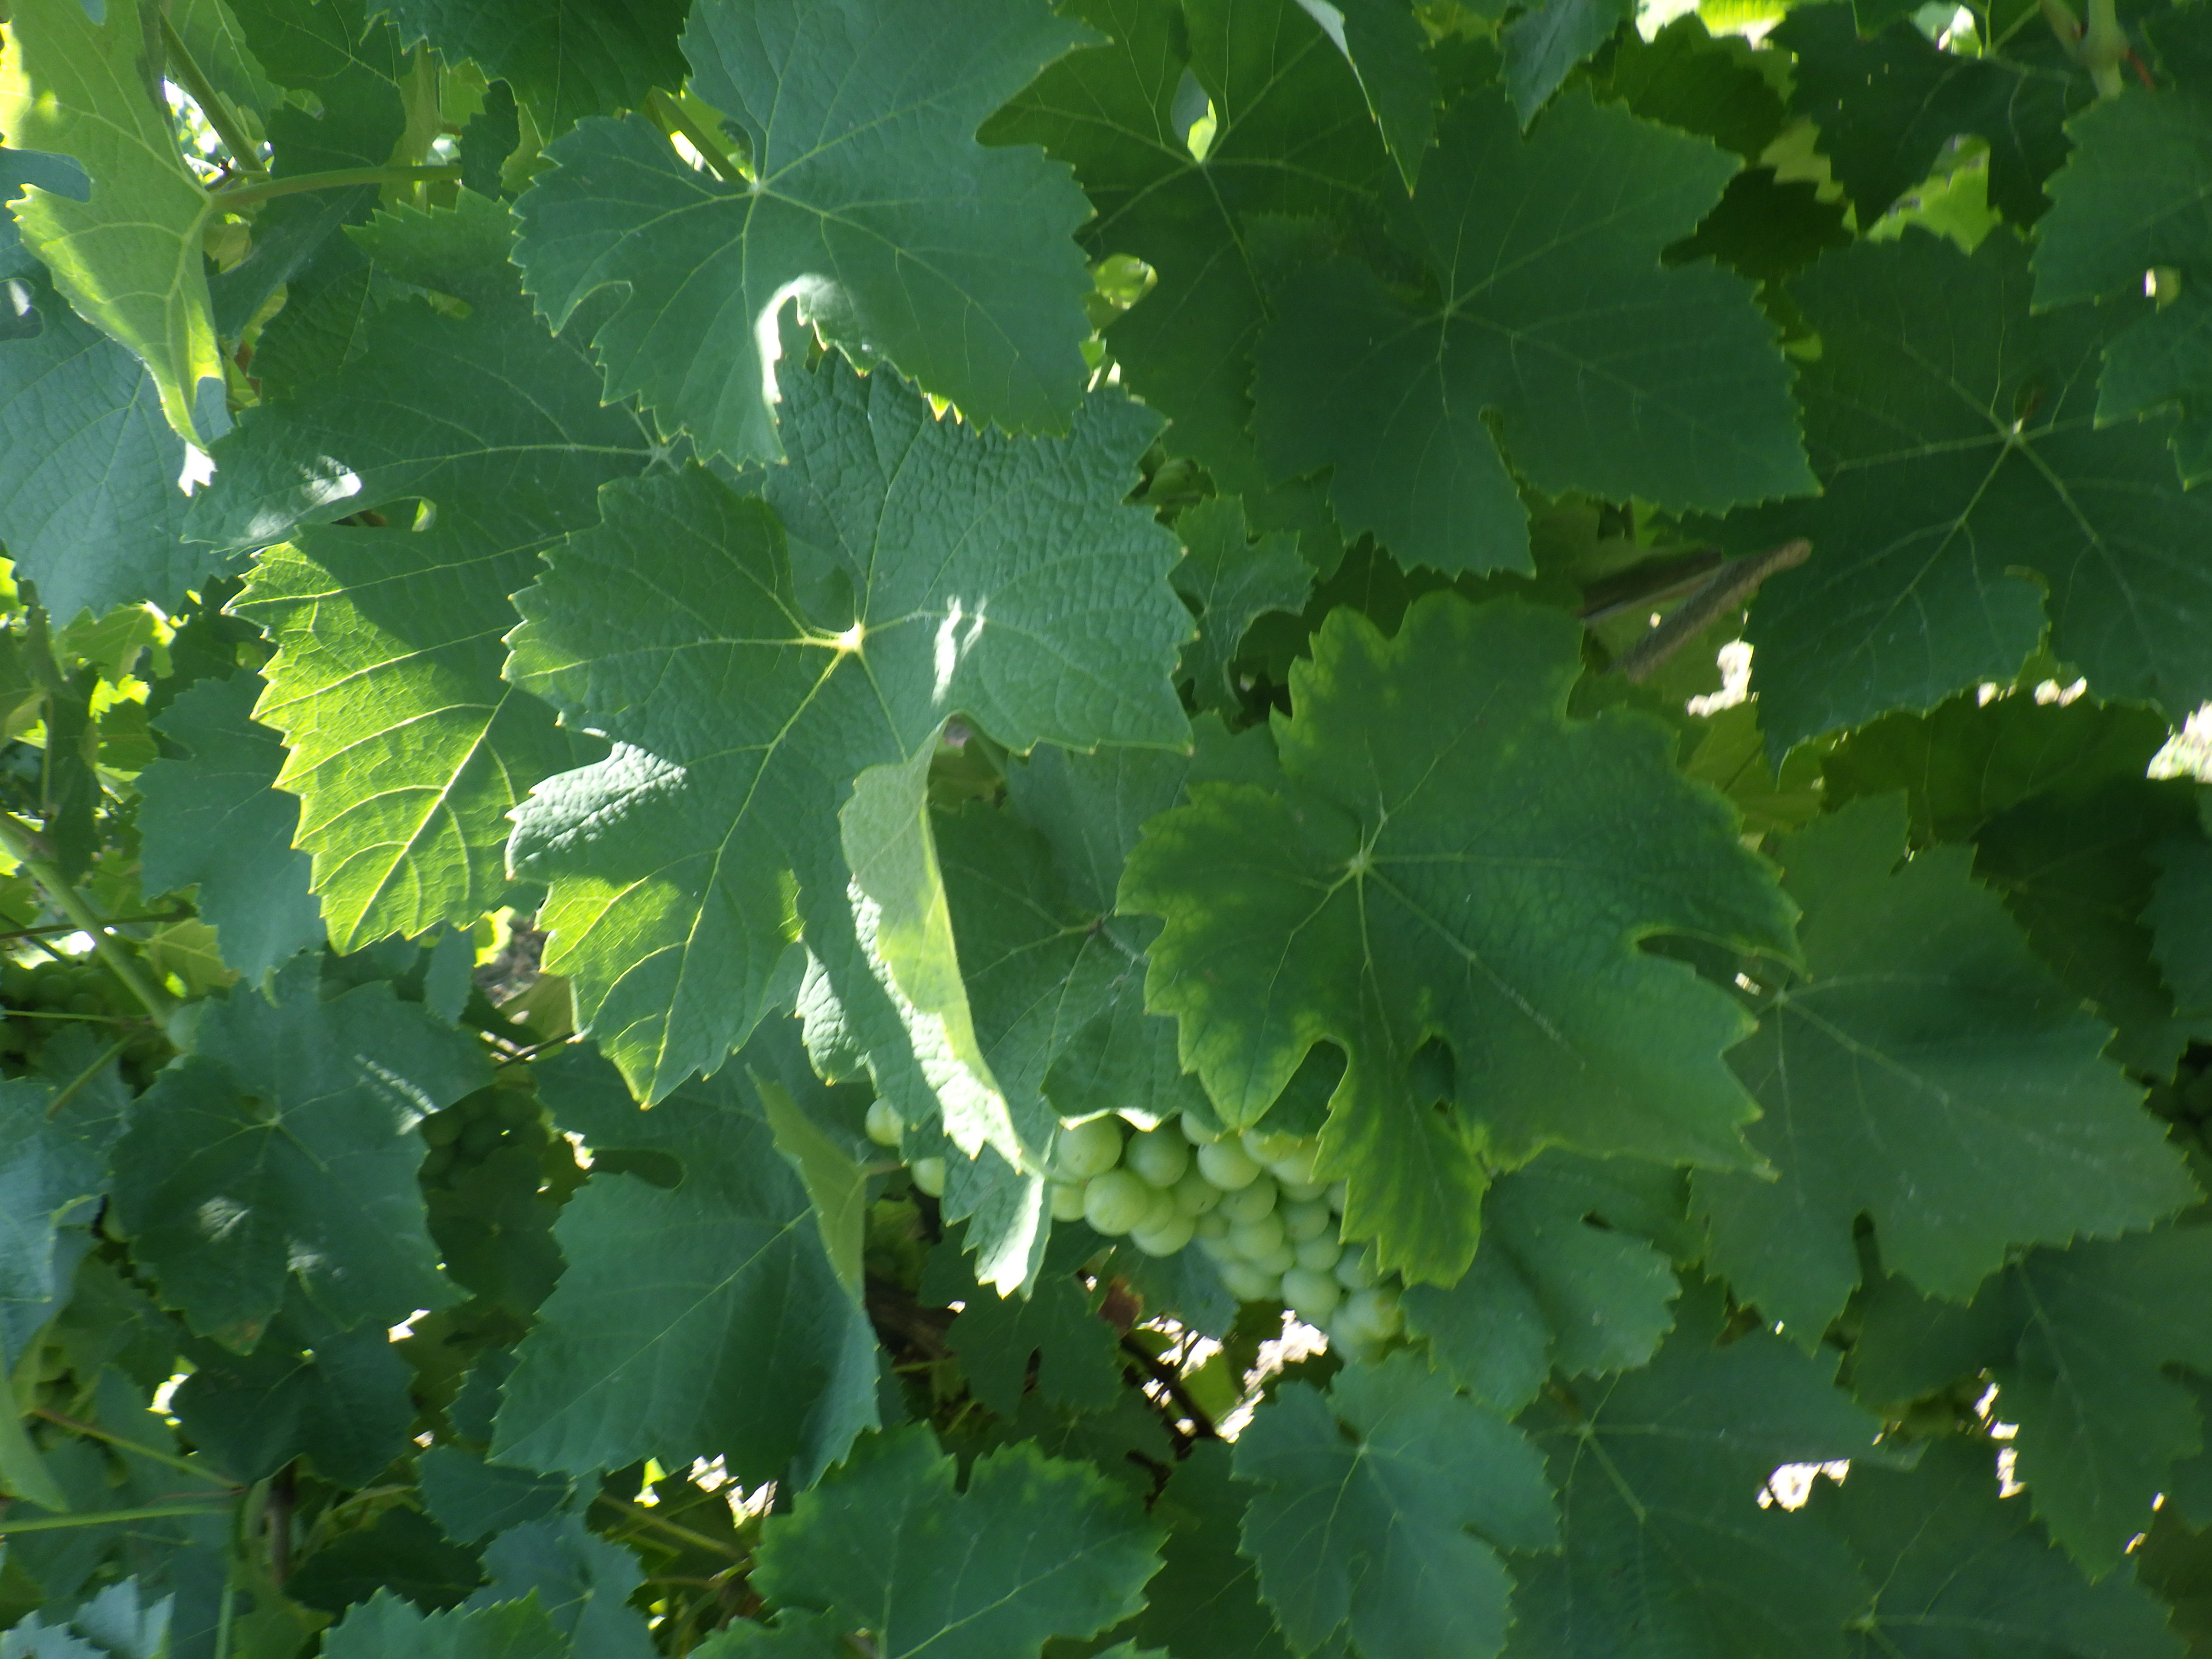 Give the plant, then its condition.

grapevine, magnesium deficiency
